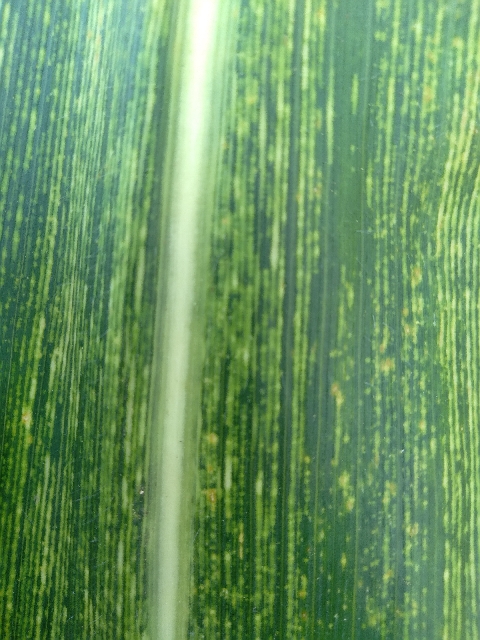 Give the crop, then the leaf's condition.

maize, maize streak virus
